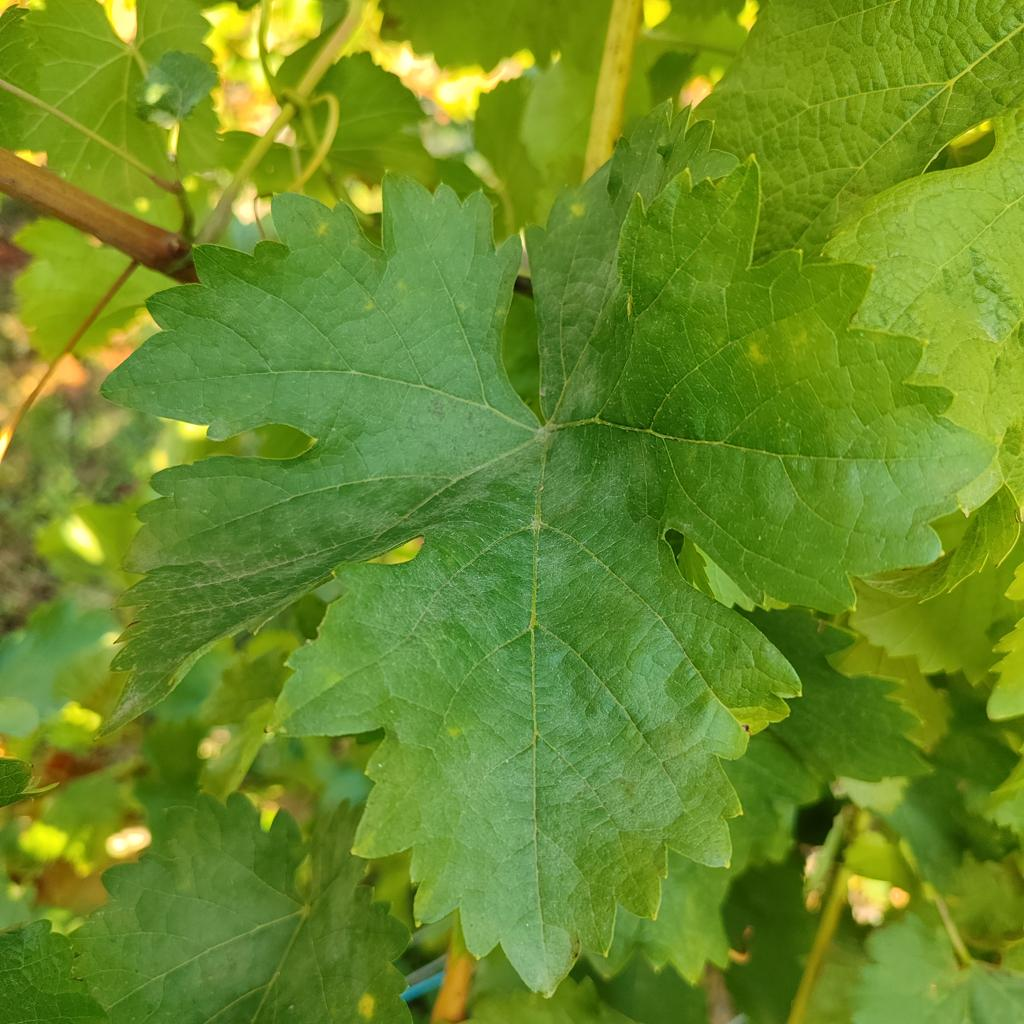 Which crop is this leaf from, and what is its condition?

grapevine, powdery mildew
